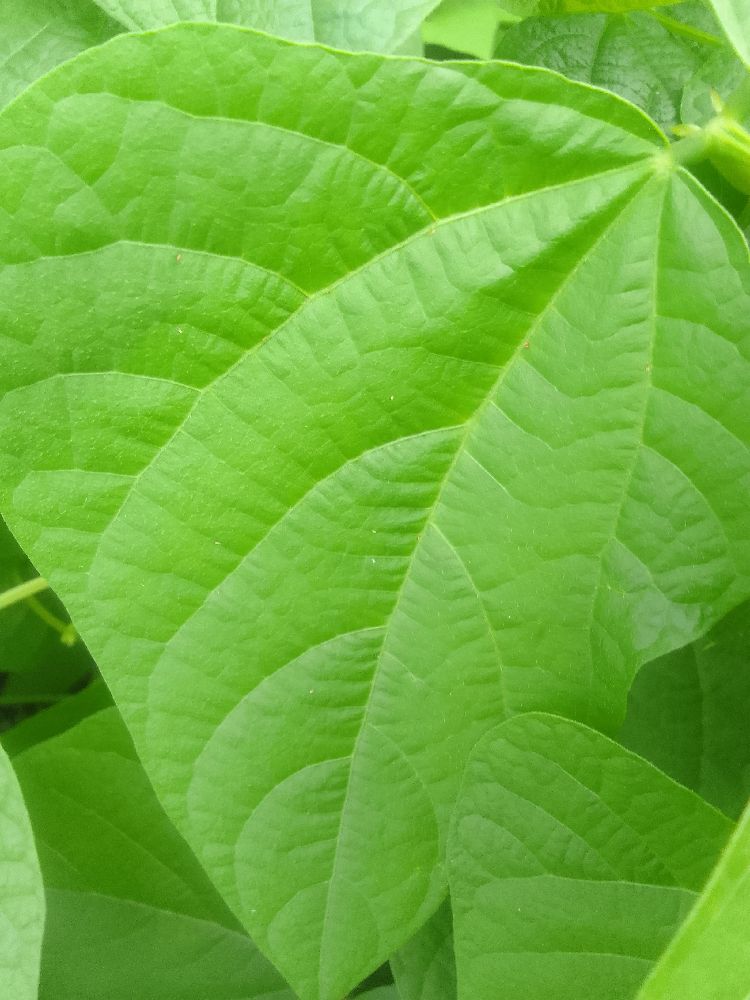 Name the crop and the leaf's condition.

common bean, healthy
